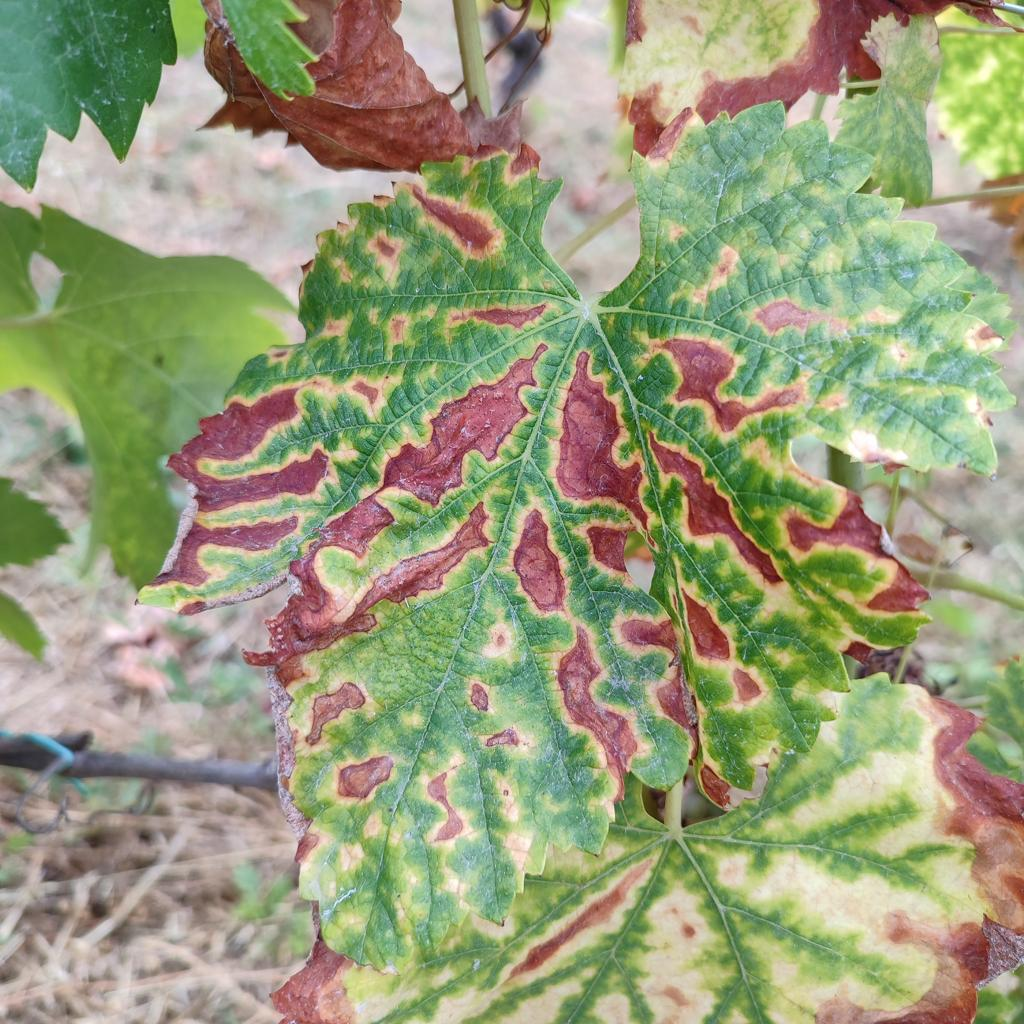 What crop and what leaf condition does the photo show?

grapevine, esca complex
